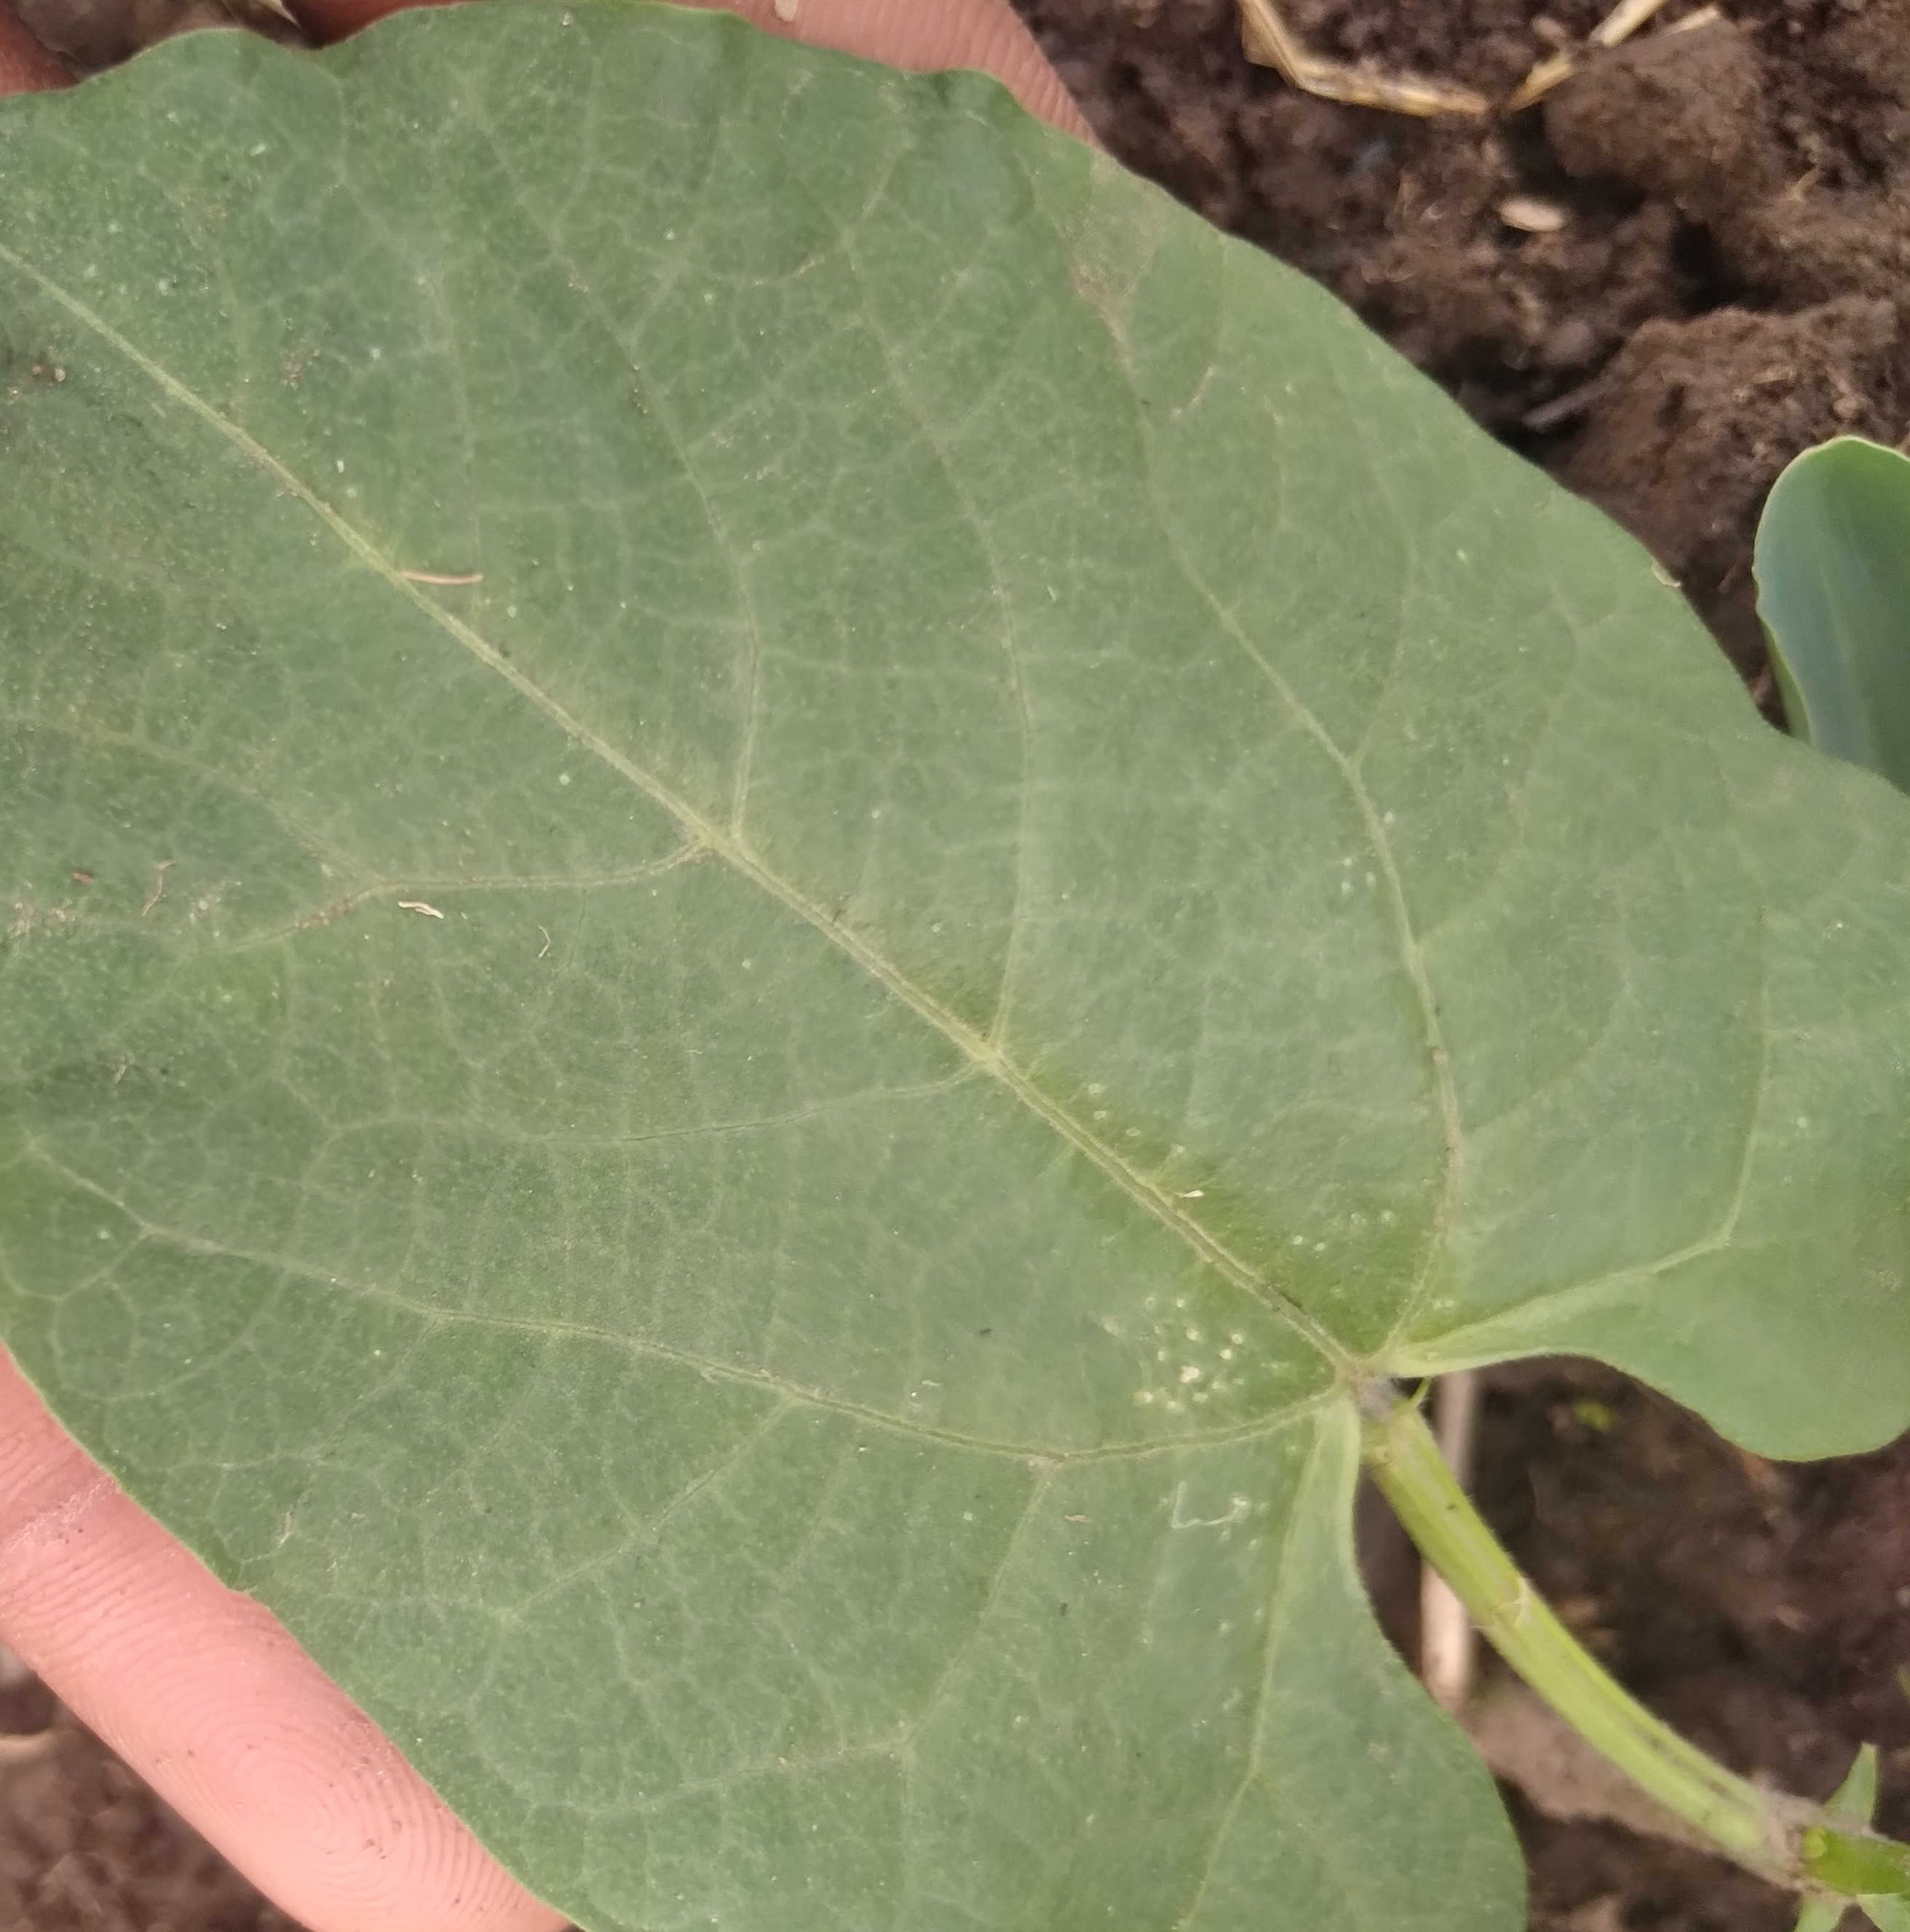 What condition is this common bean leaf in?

healthy
